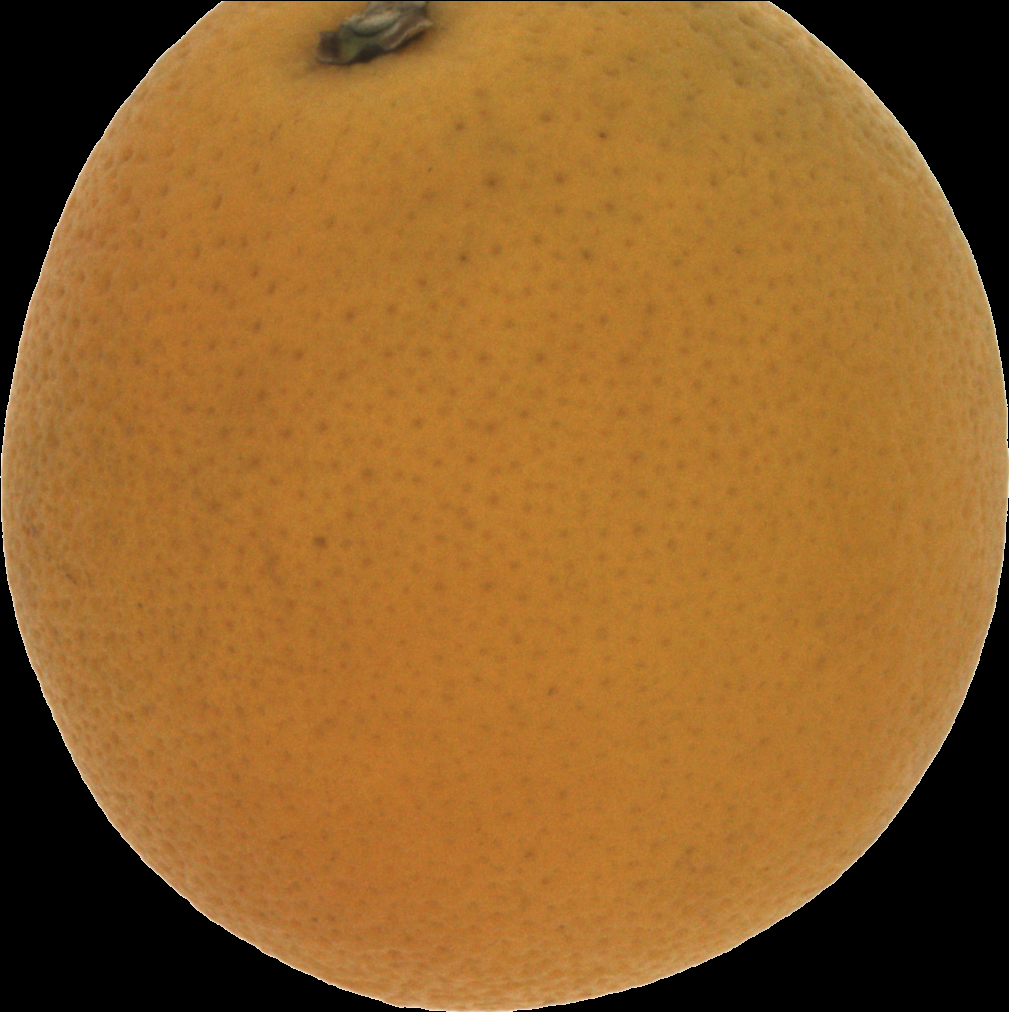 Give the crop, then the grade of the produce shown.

orange, bad
